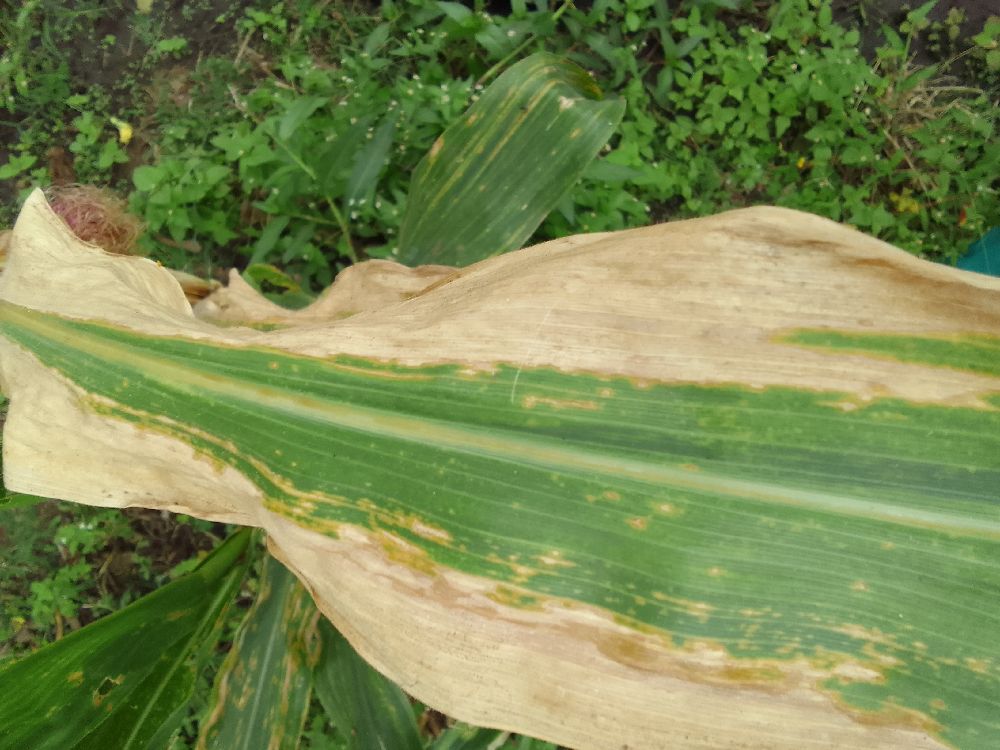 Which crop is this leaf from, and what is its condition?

maize, maize lethal necrosis
